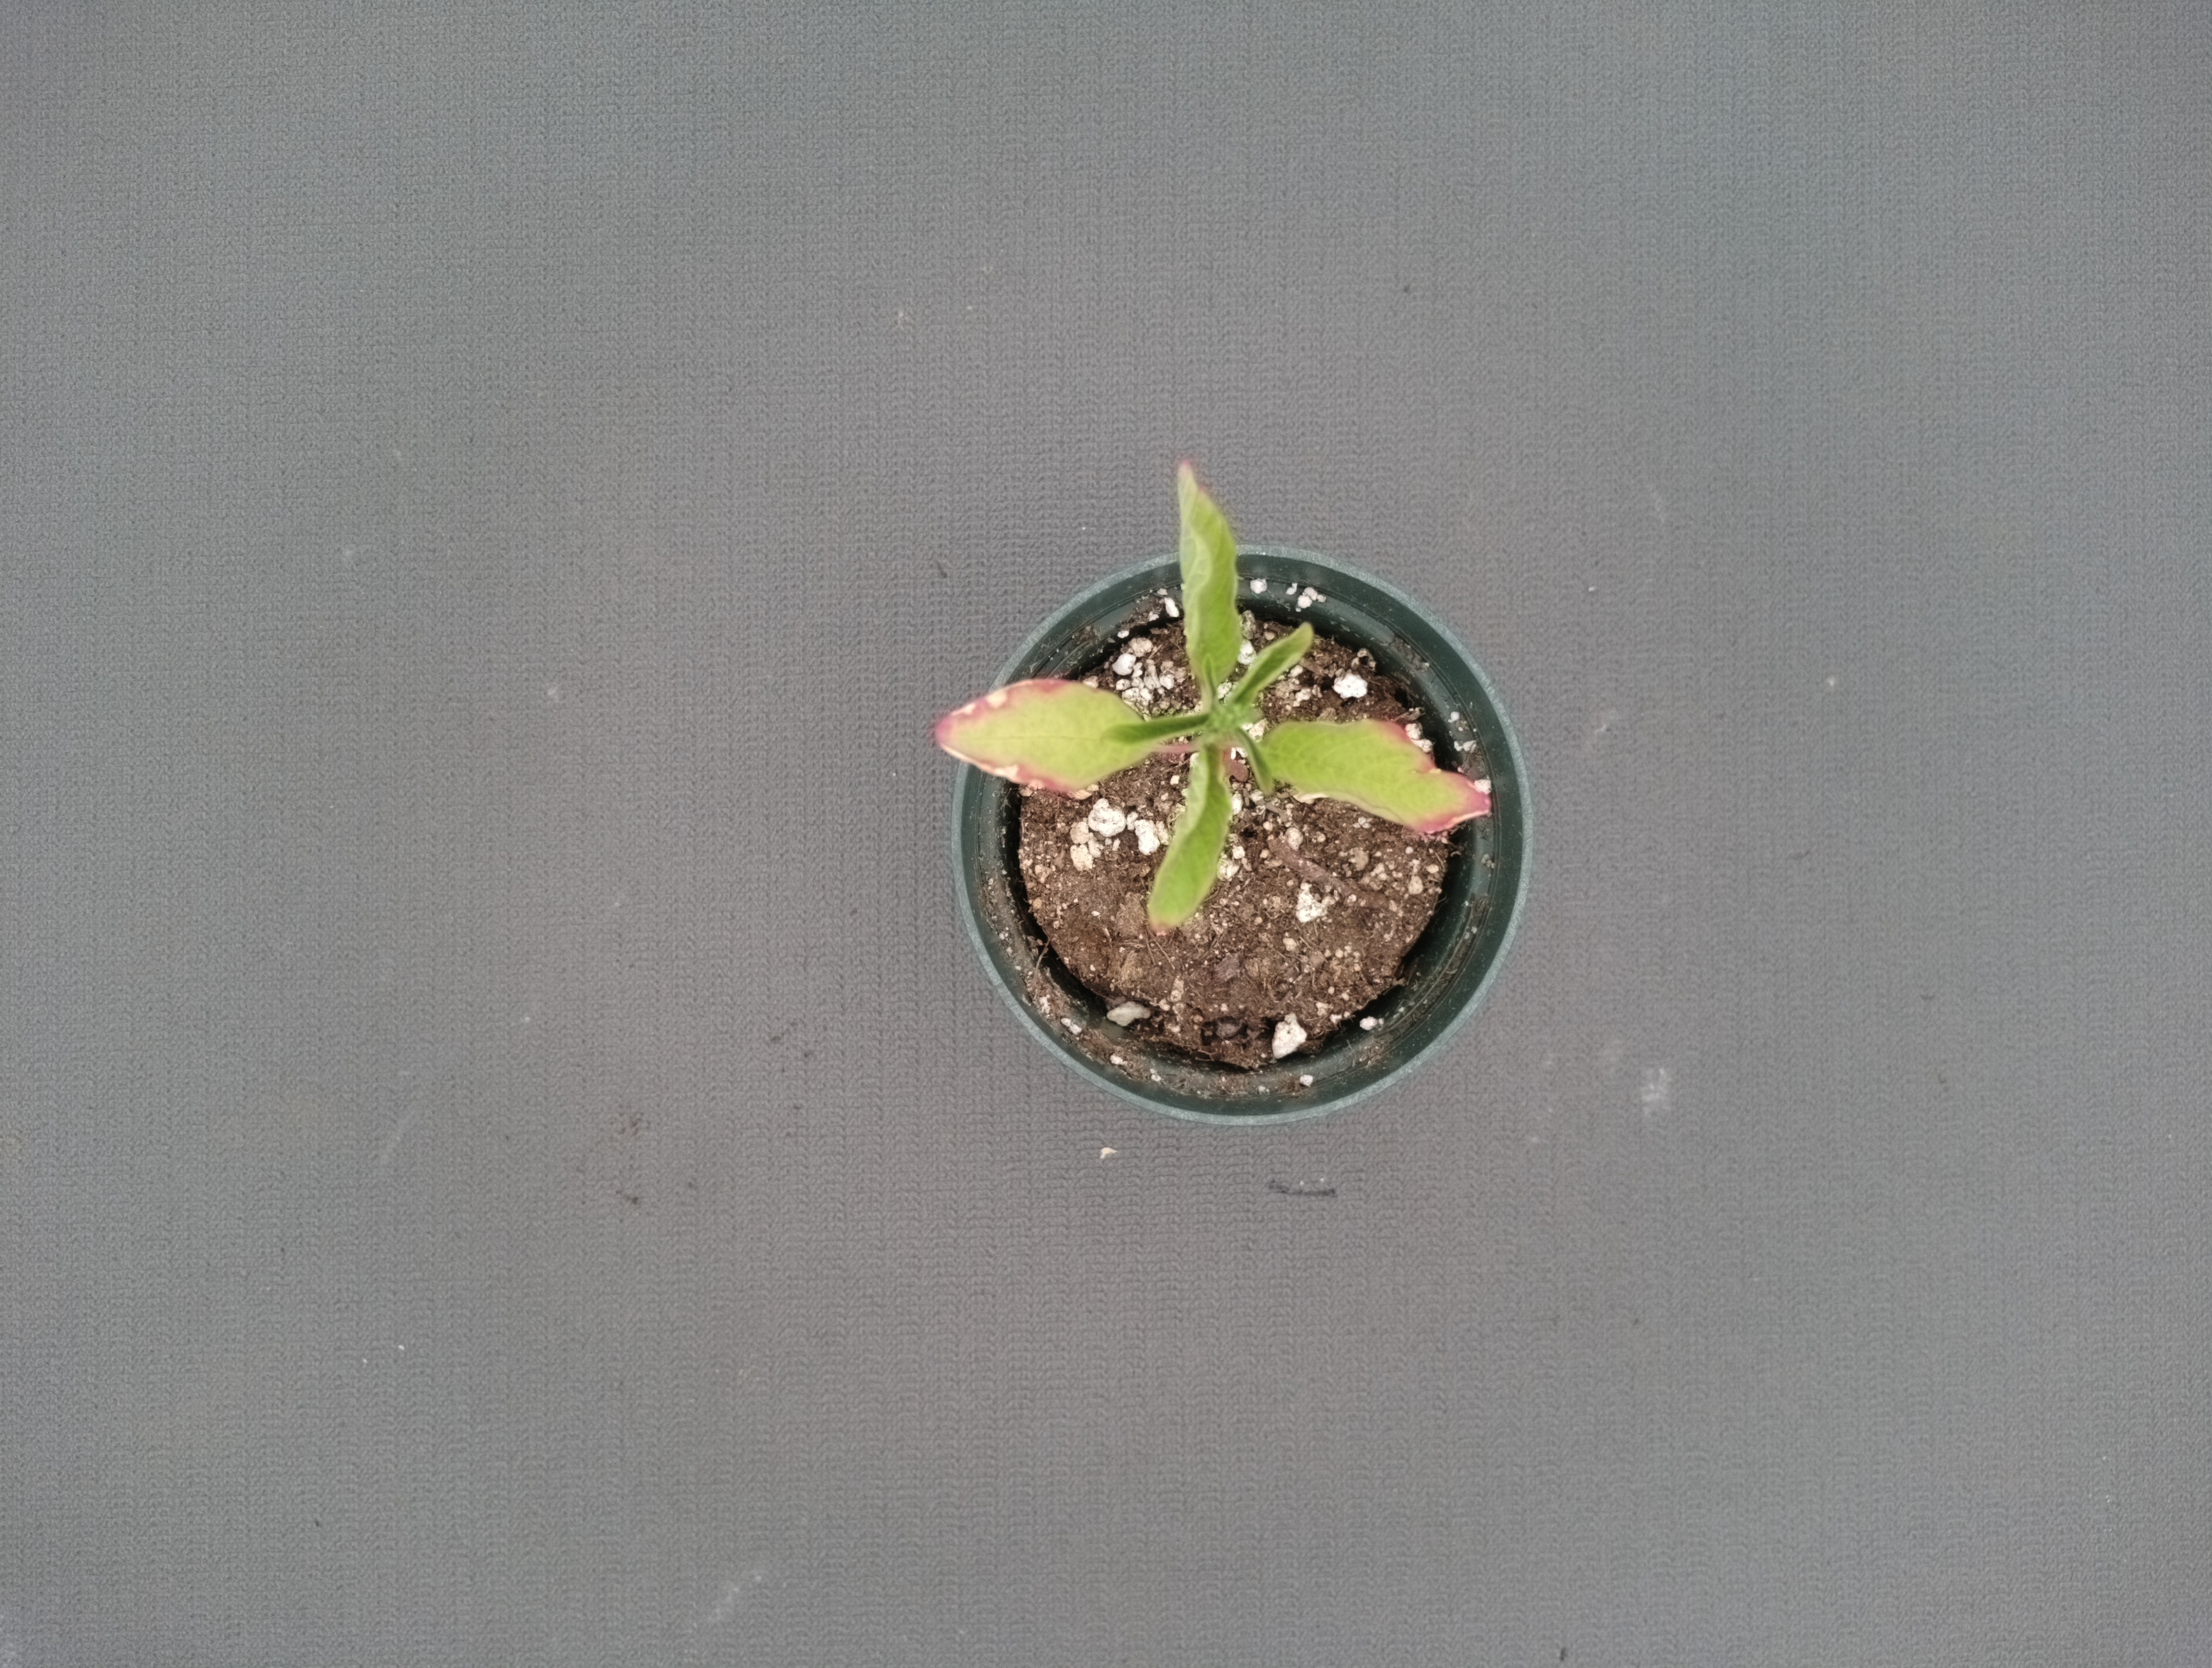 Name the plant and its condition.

waterhemp, healthy untreated
